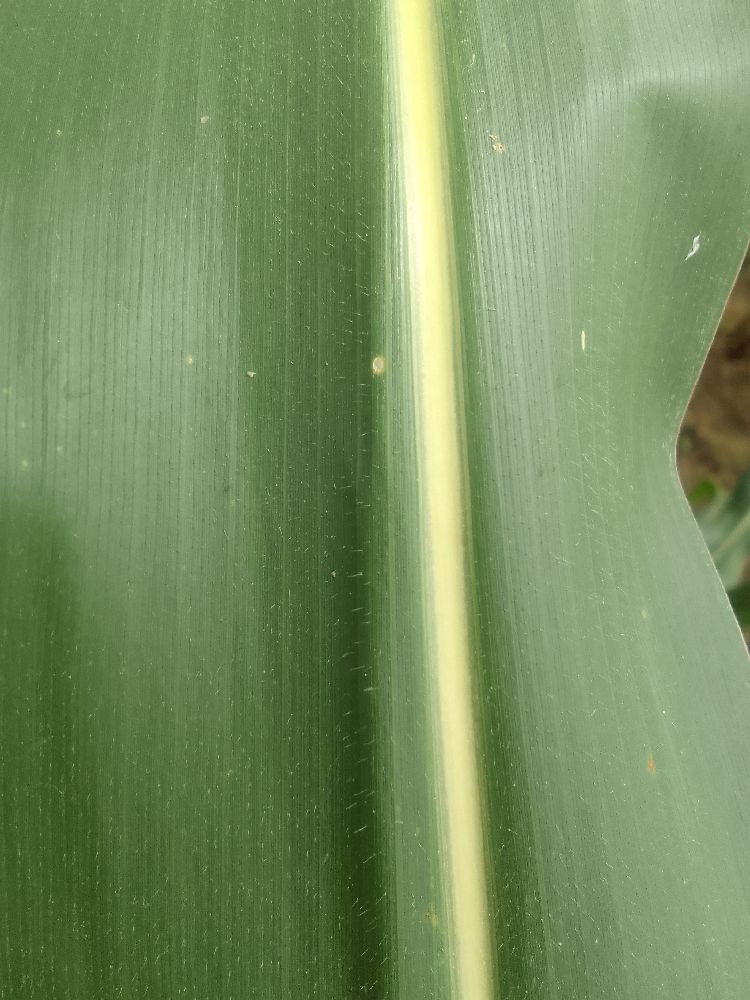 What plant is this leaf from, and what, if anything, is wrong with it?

maize, healthy
